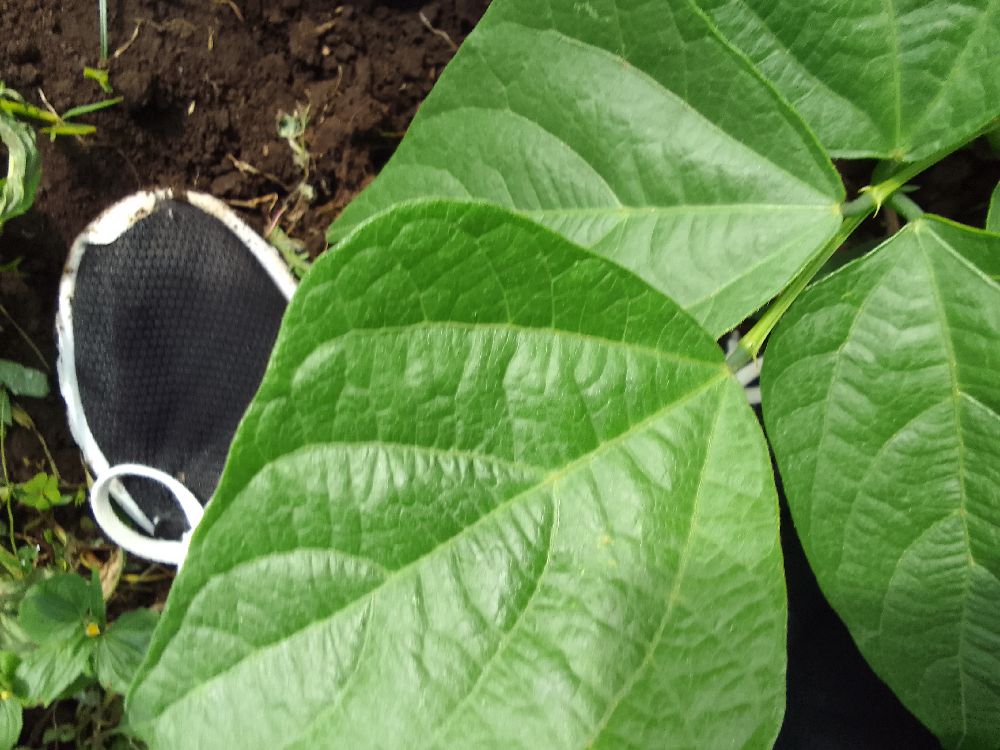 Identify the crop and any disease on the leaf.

common bean, healthy
